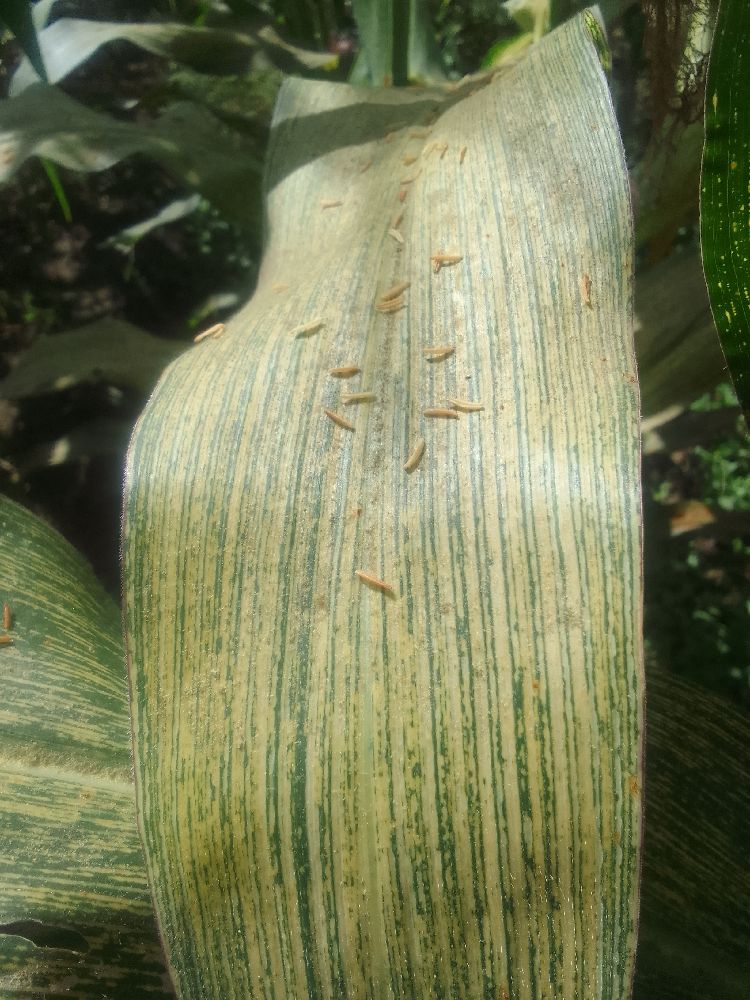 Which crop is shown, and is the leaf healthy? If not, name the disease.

maize, maize streak virus
